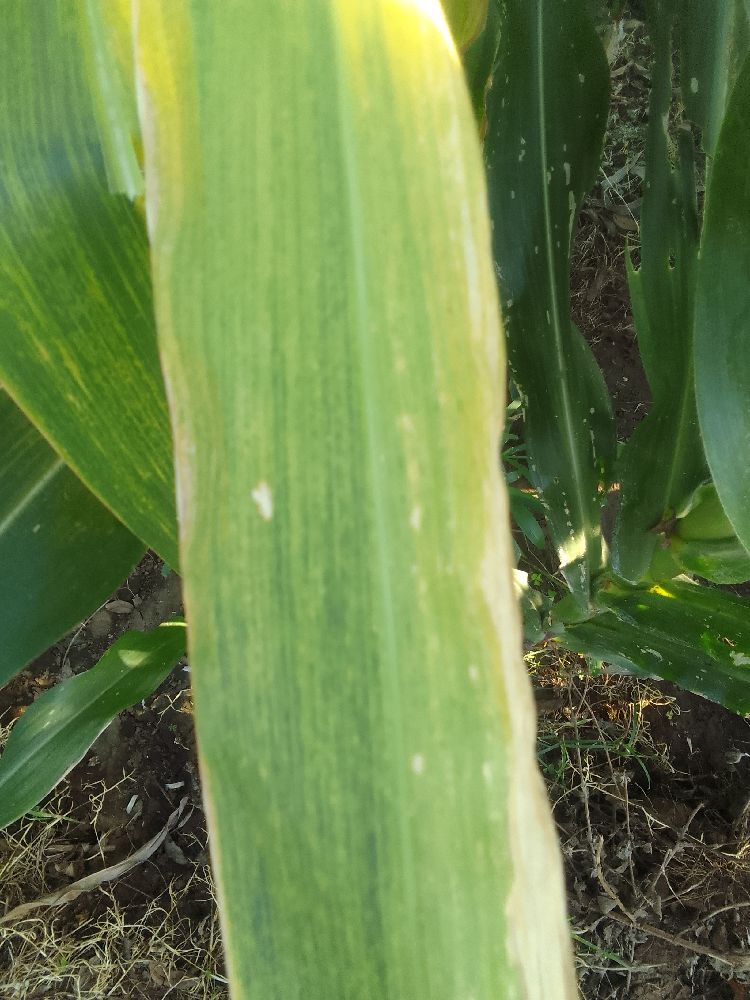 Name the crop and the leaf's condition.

maize, maize lethal necrosis
